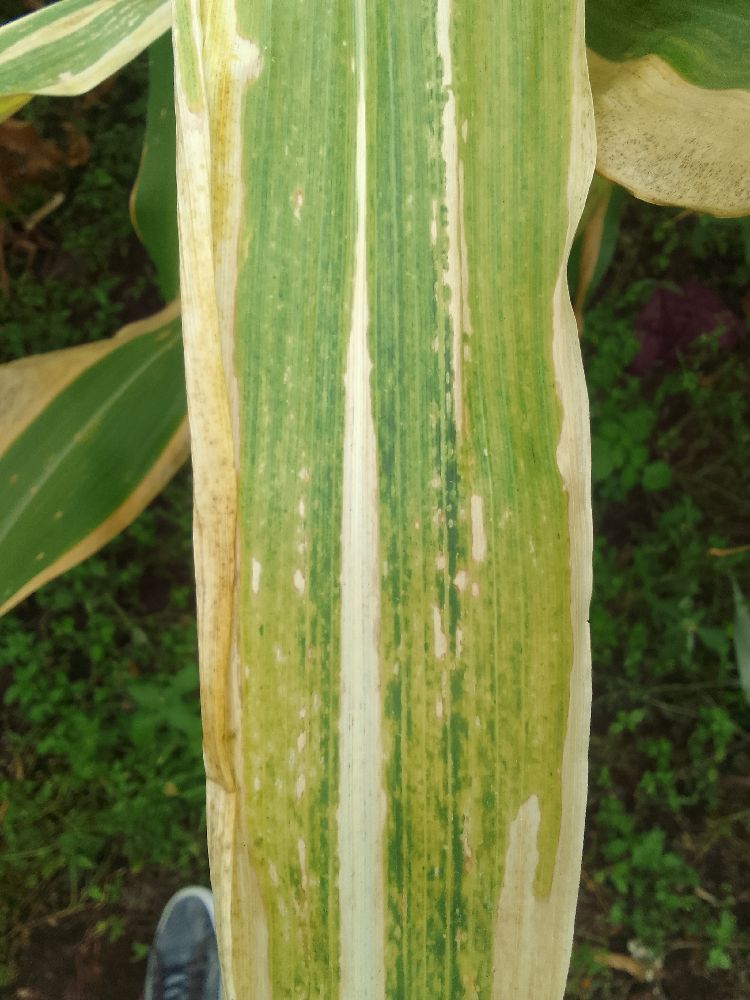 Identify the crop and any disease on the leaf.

maize, maize lethal necrosis
